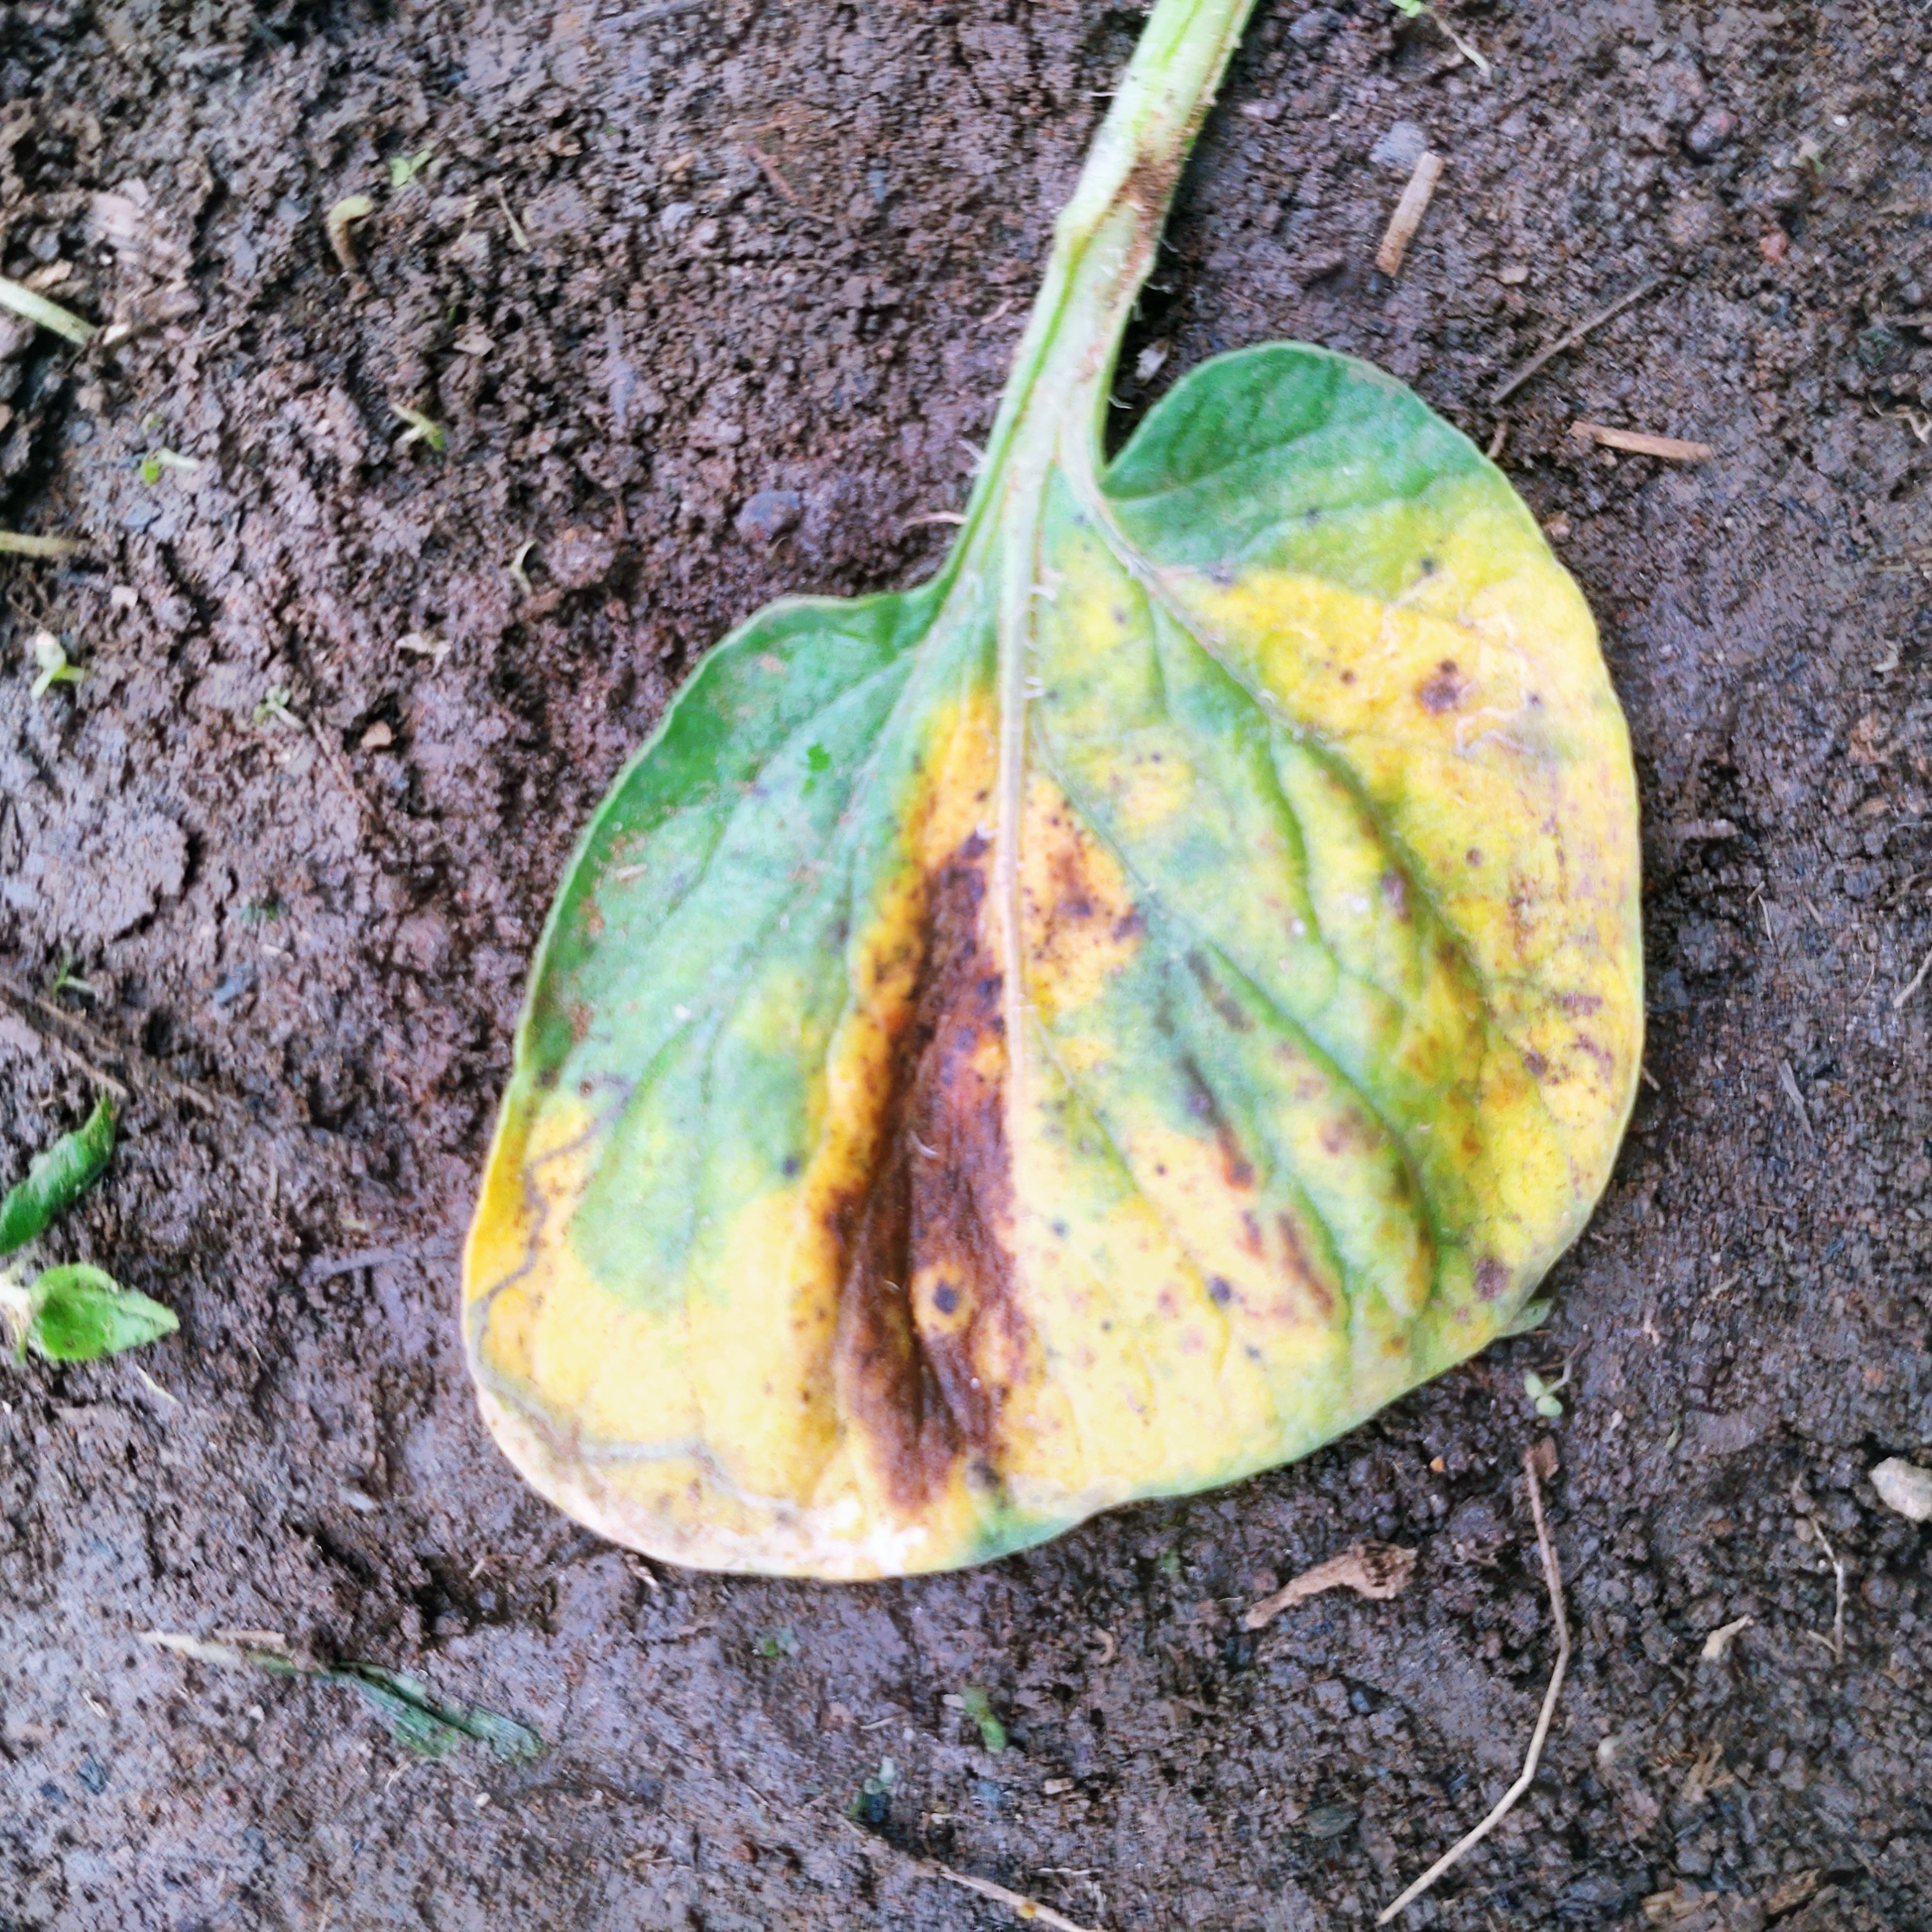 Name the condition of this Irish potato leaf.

late blight
